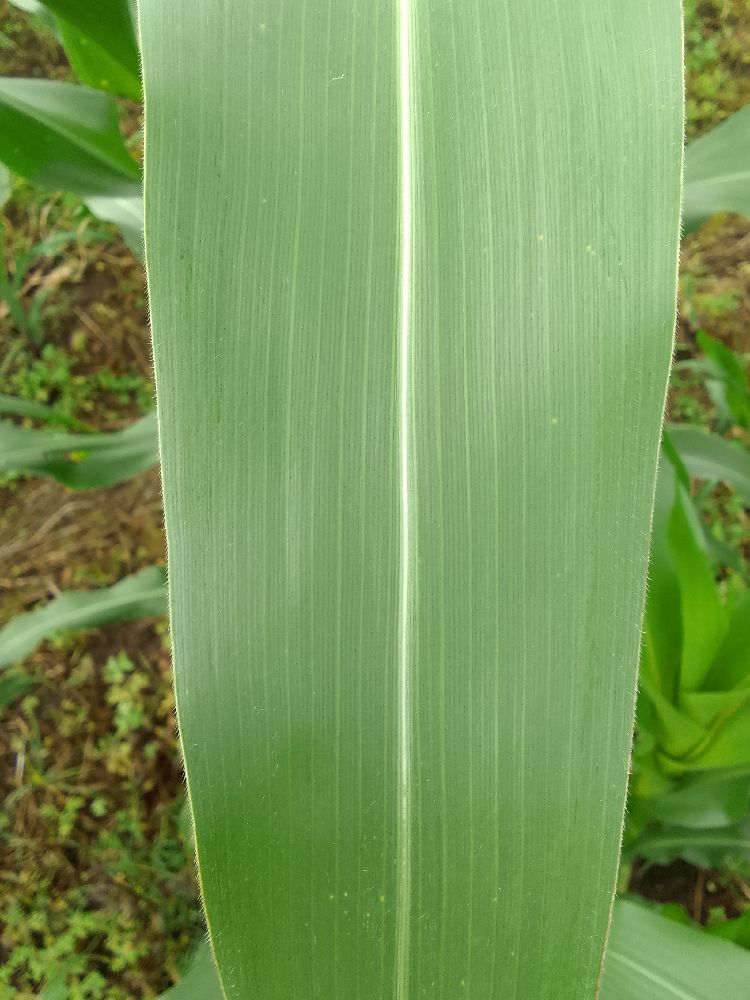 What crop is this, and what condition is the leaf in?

maize, healthy
